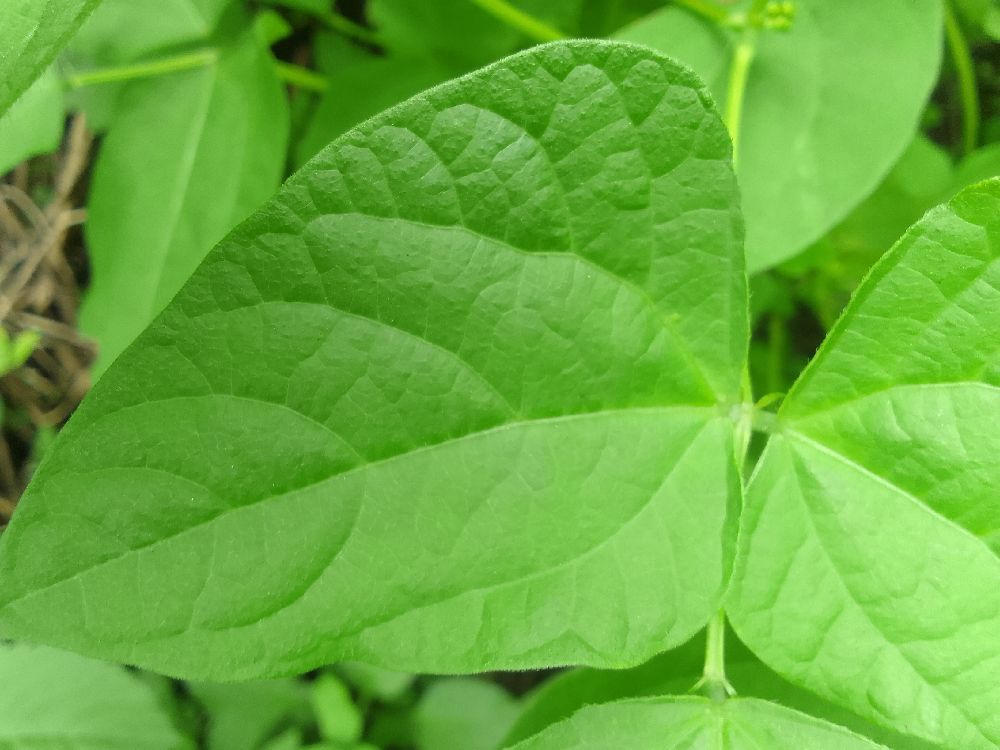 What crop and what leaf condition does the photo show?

common bean, healthy
